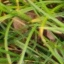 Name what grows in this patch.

grass
